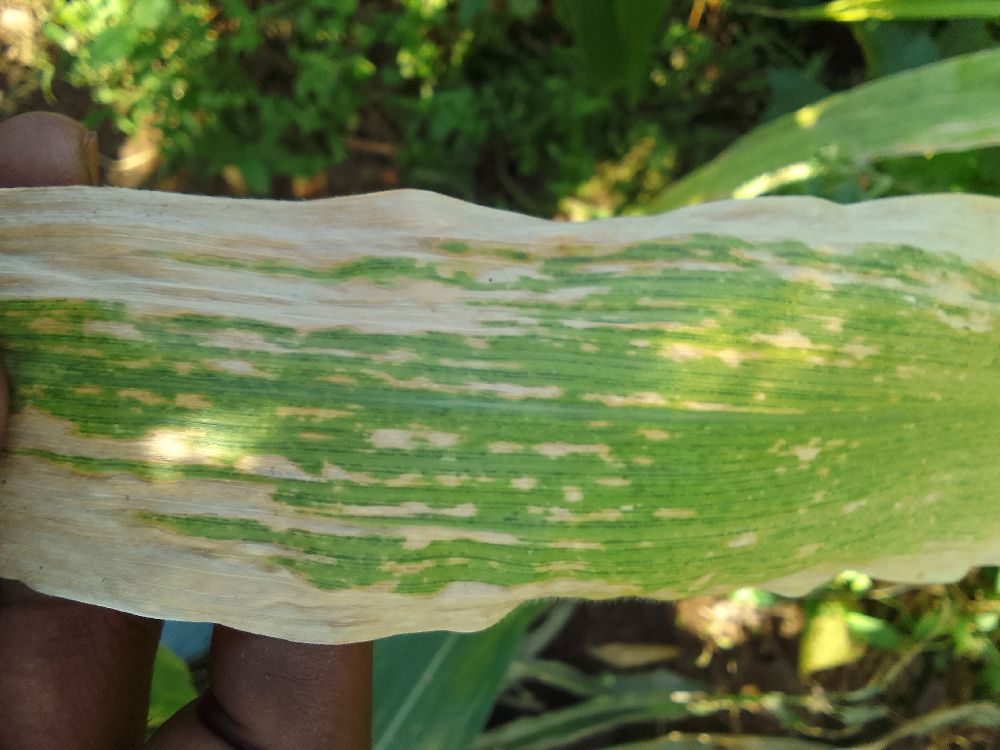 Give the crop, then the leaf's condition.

maize, maize lethal necrosis
